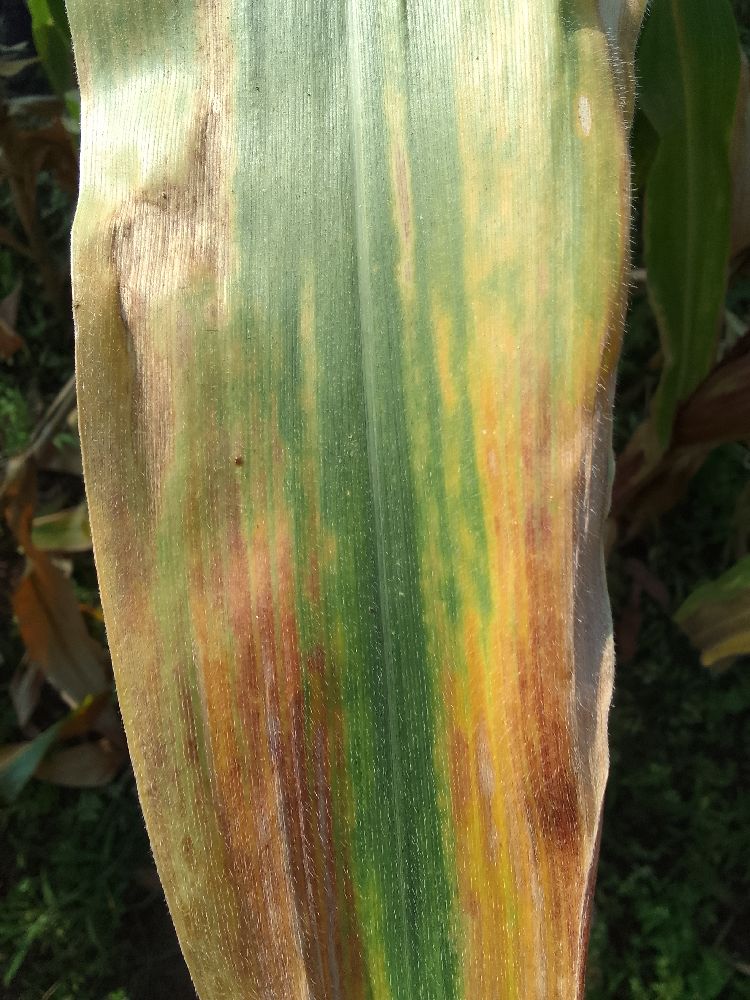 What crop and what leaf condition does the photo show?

maize, maize lethal necrosis
